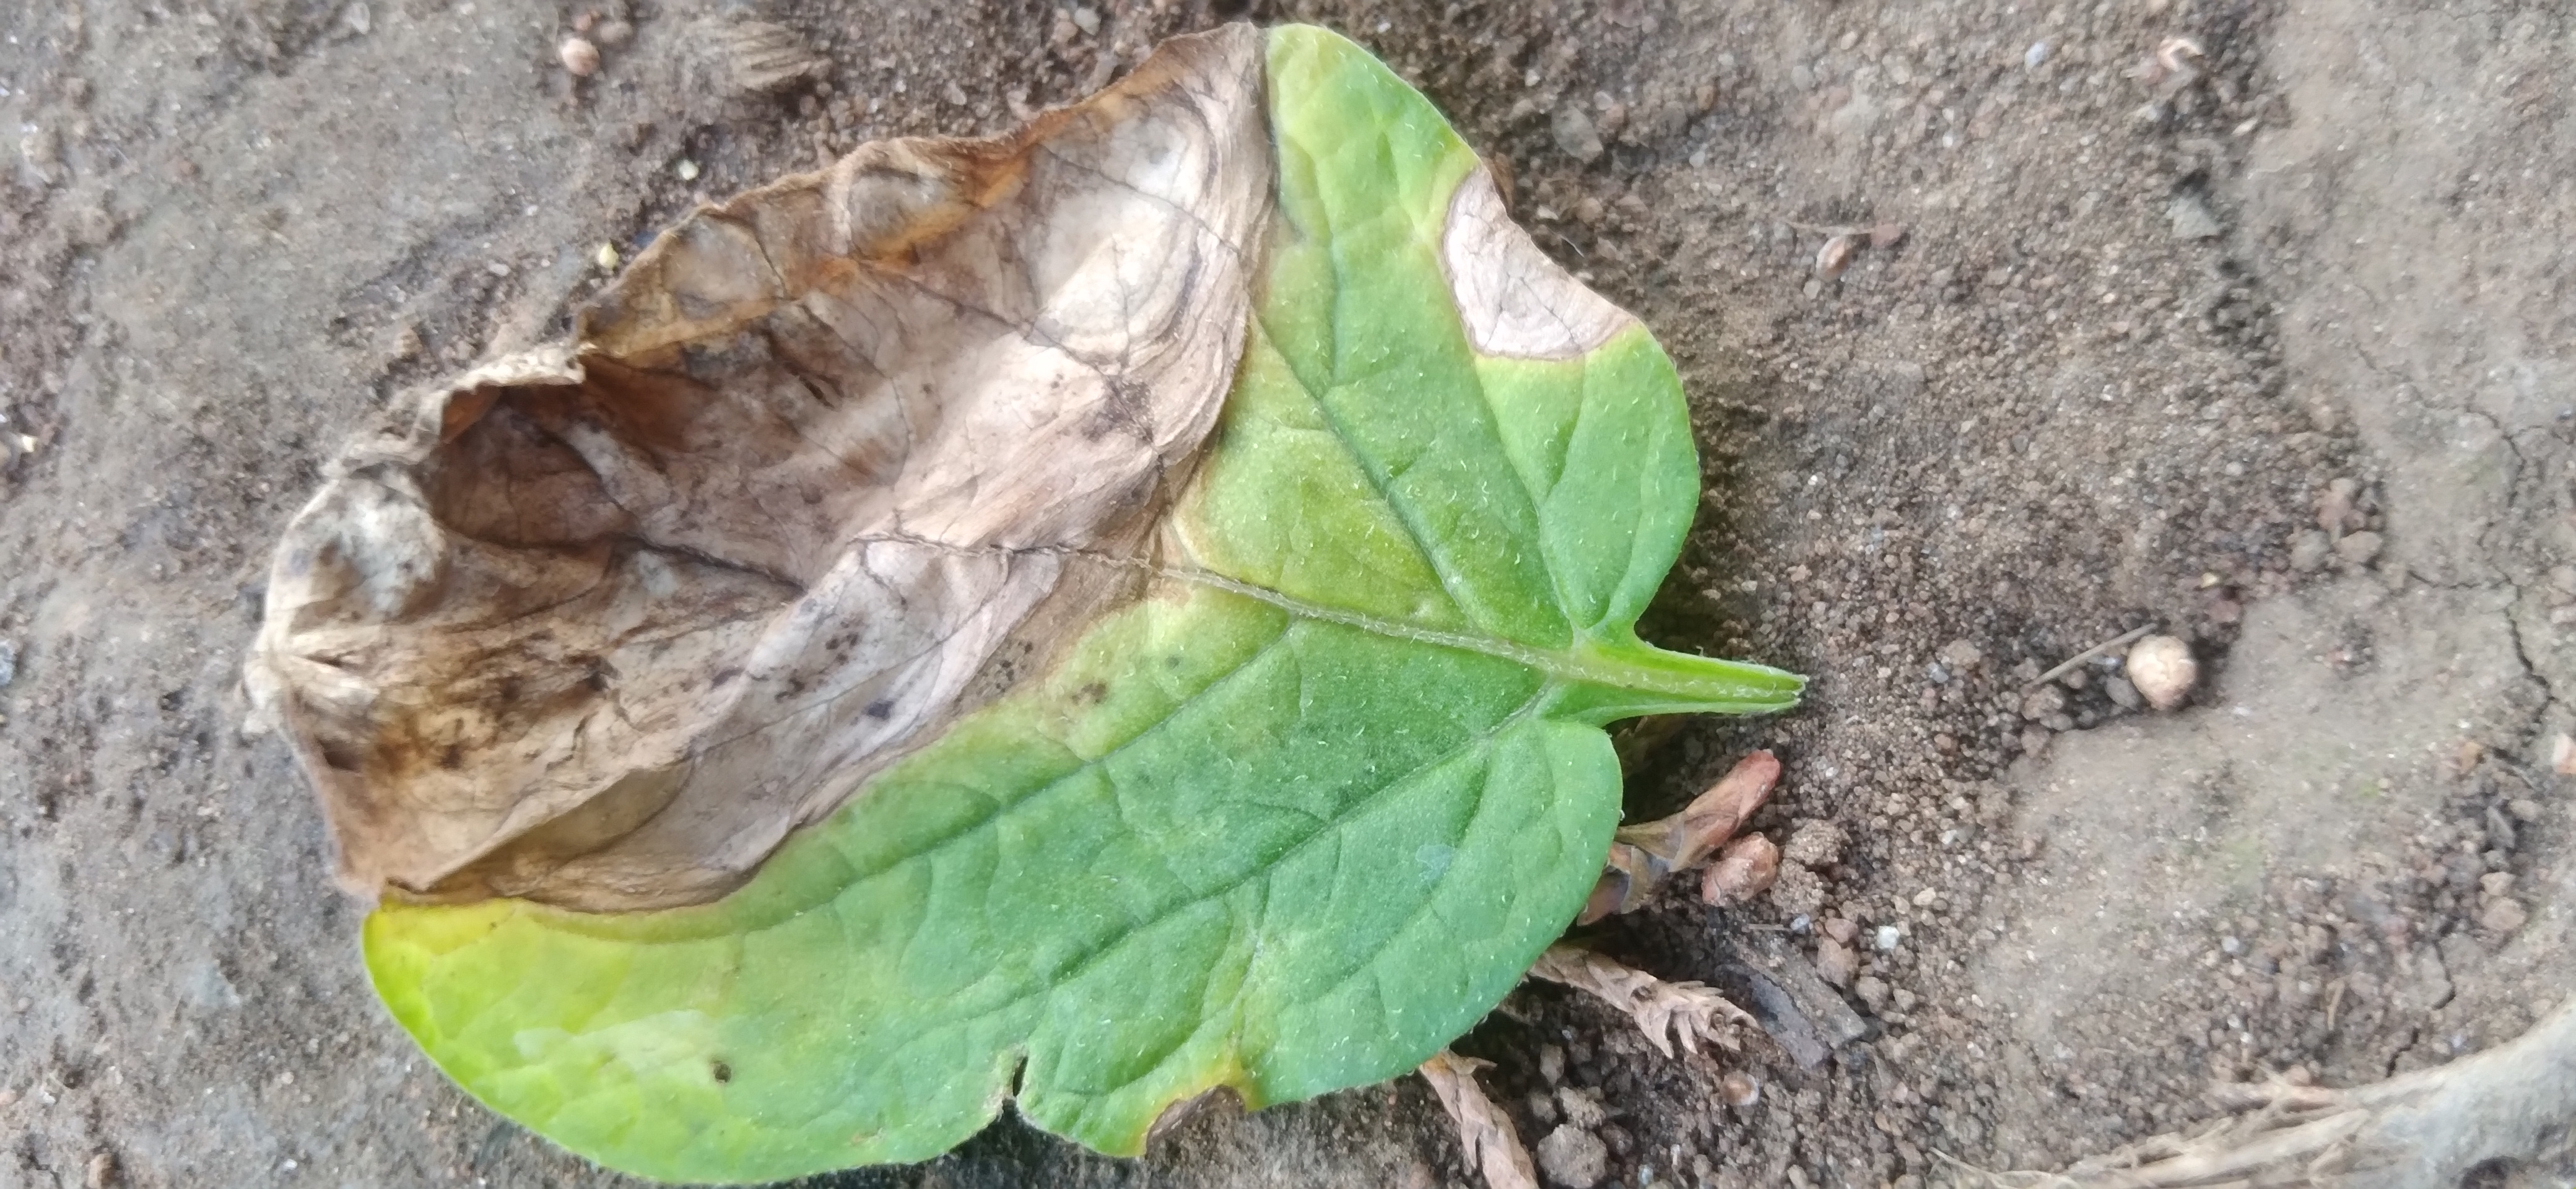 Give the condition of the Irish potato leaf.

early blight
